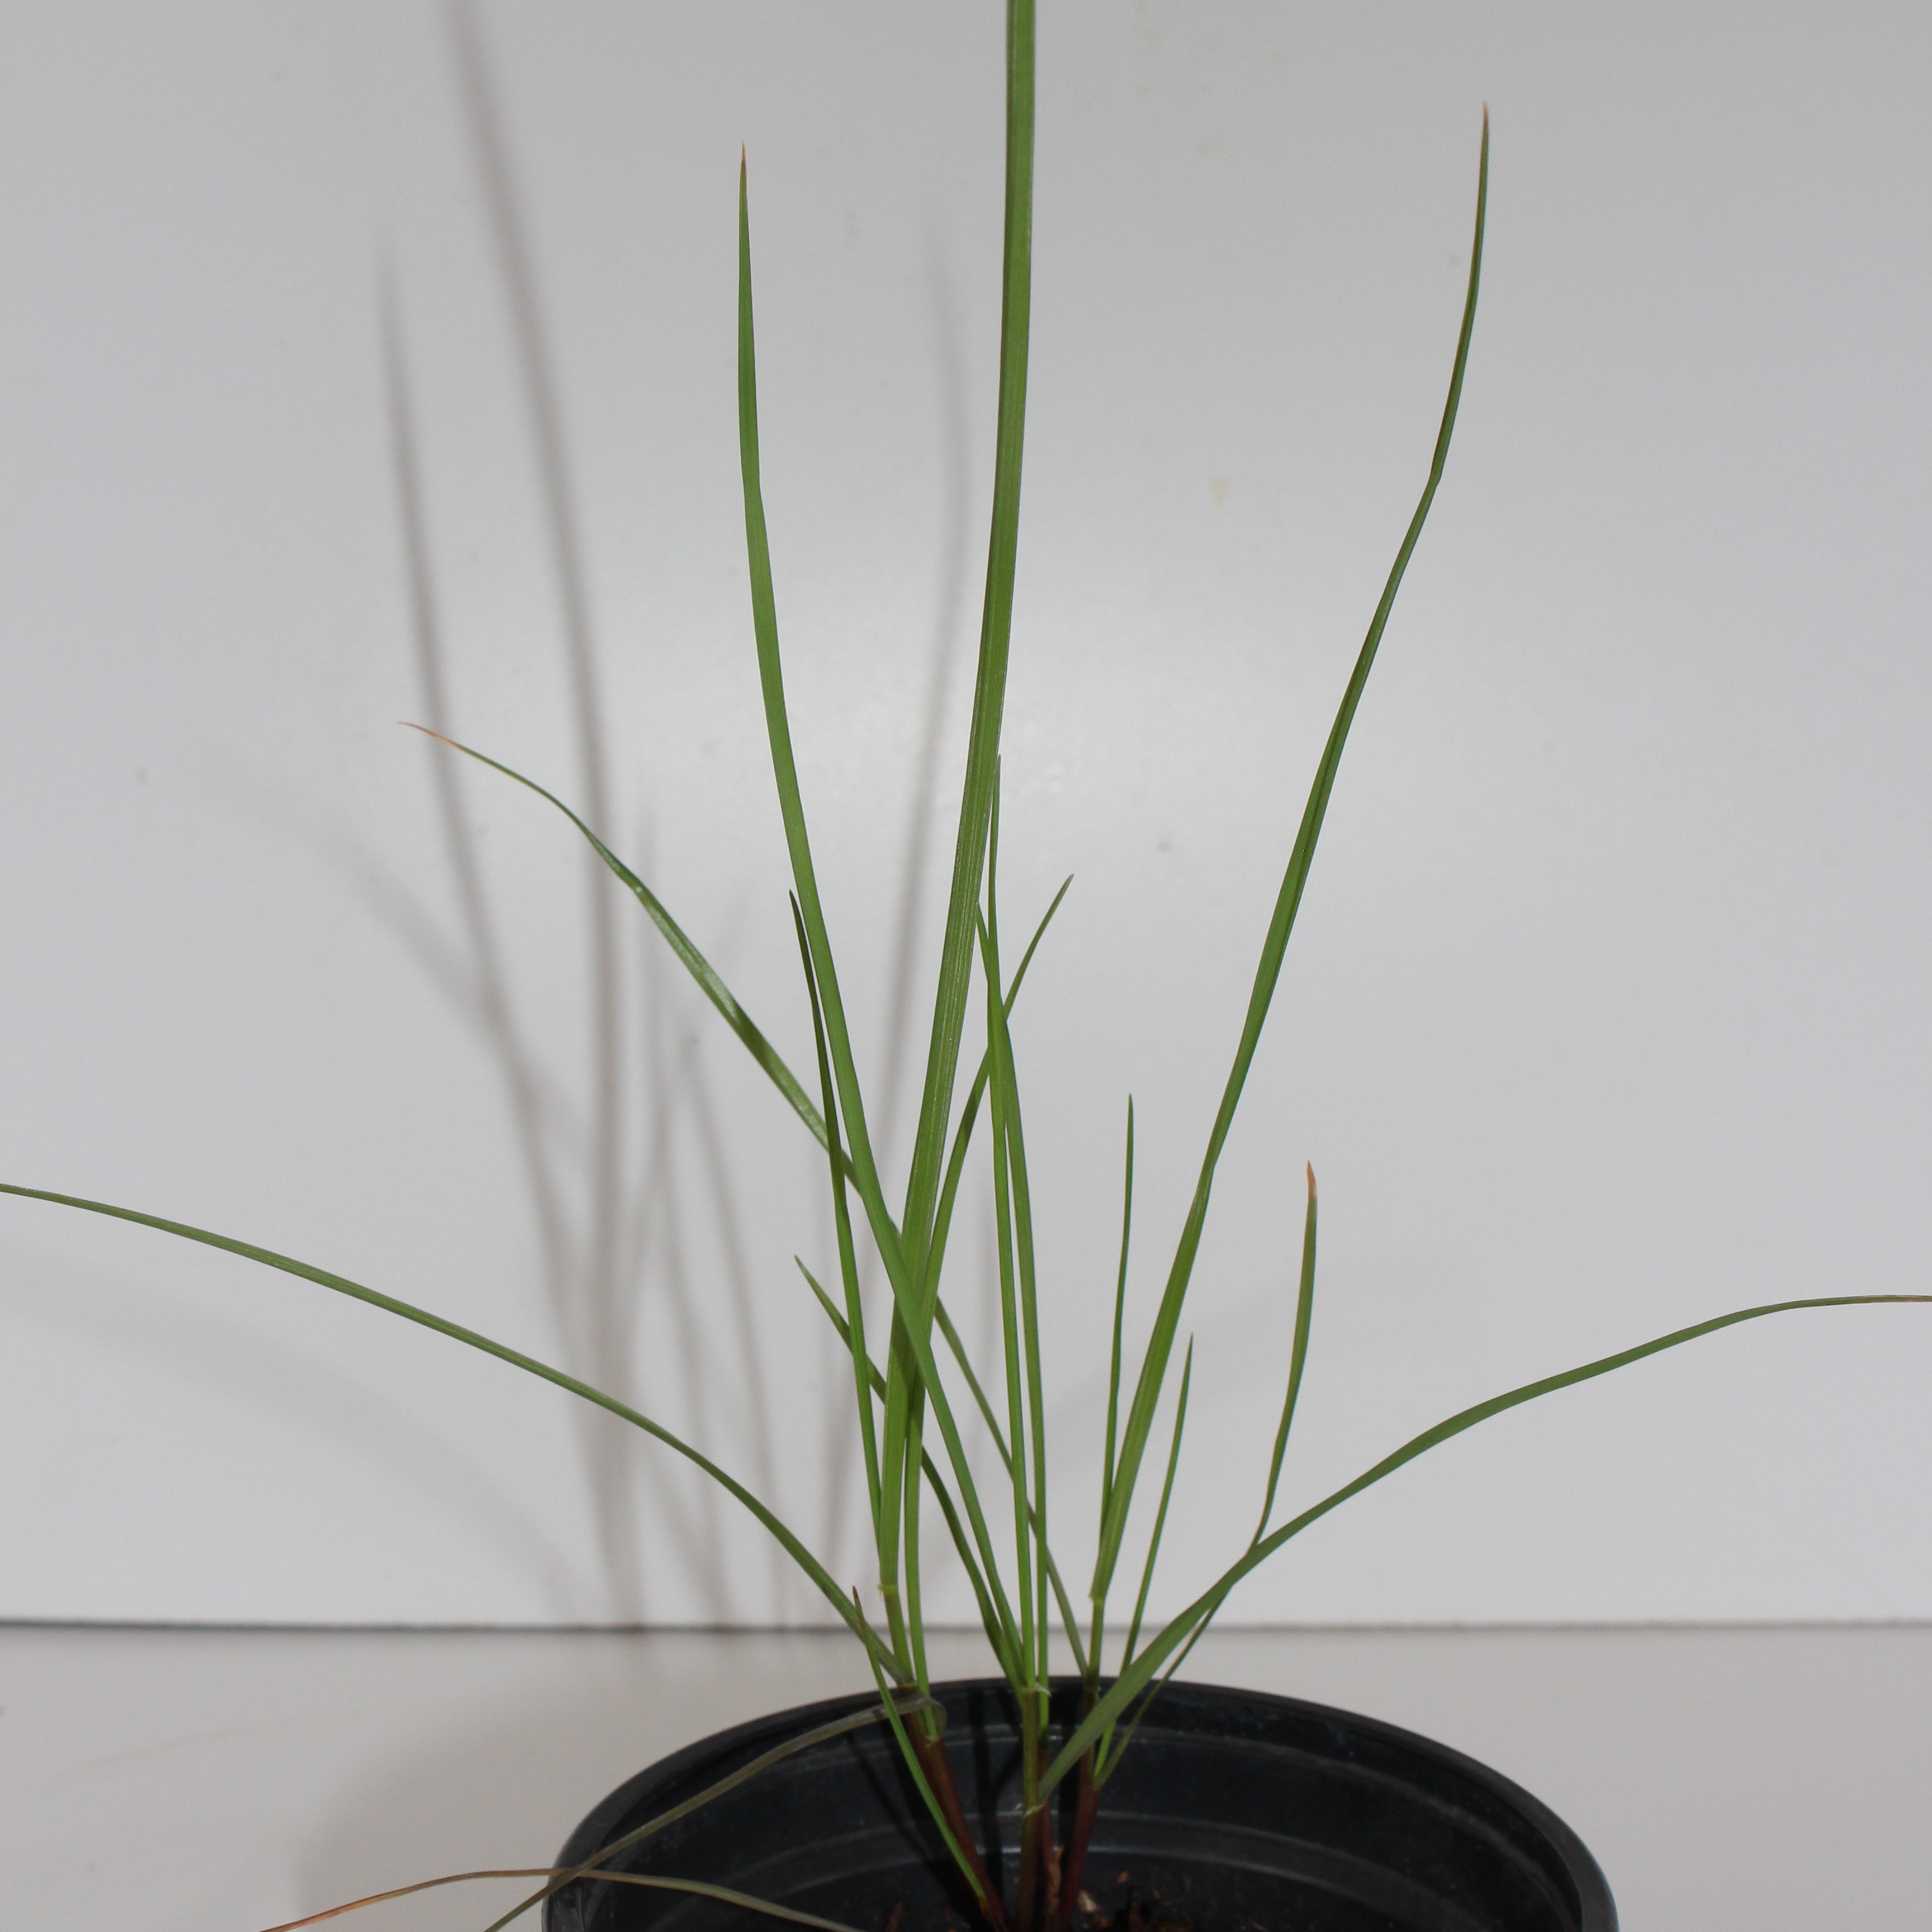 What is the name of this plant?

Lolium multiflorum
